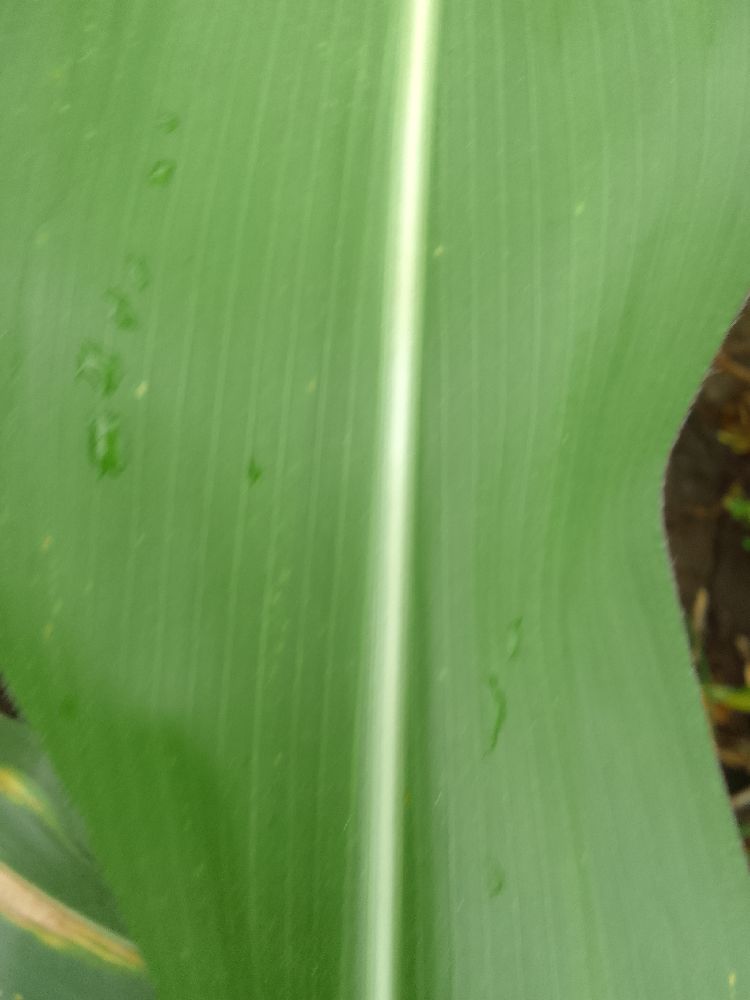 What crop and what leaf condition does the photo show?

maize, healthy
